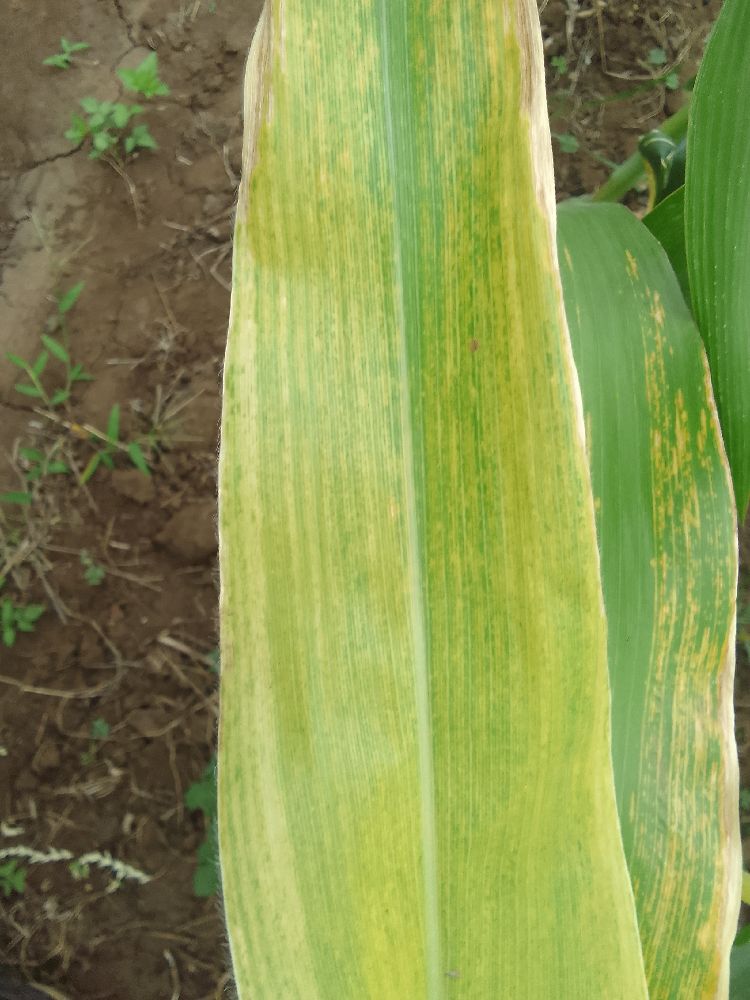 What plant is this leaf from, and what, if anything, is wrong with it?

maize, maize lethal necrosis
